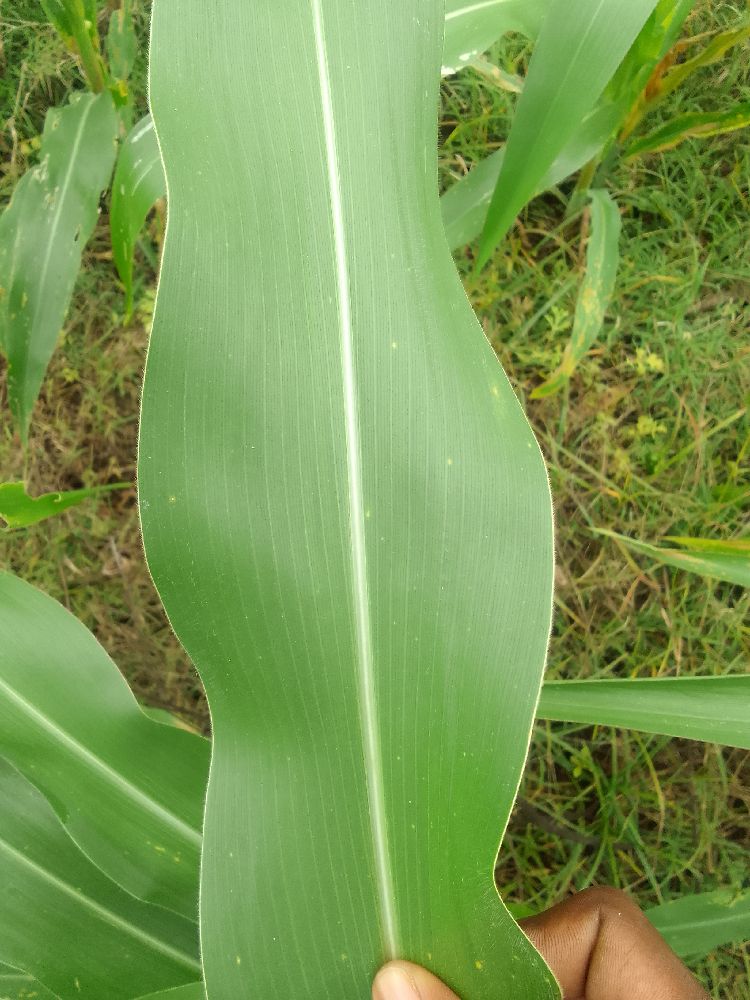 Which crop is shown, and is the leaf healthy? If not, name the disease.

maize, healthy
